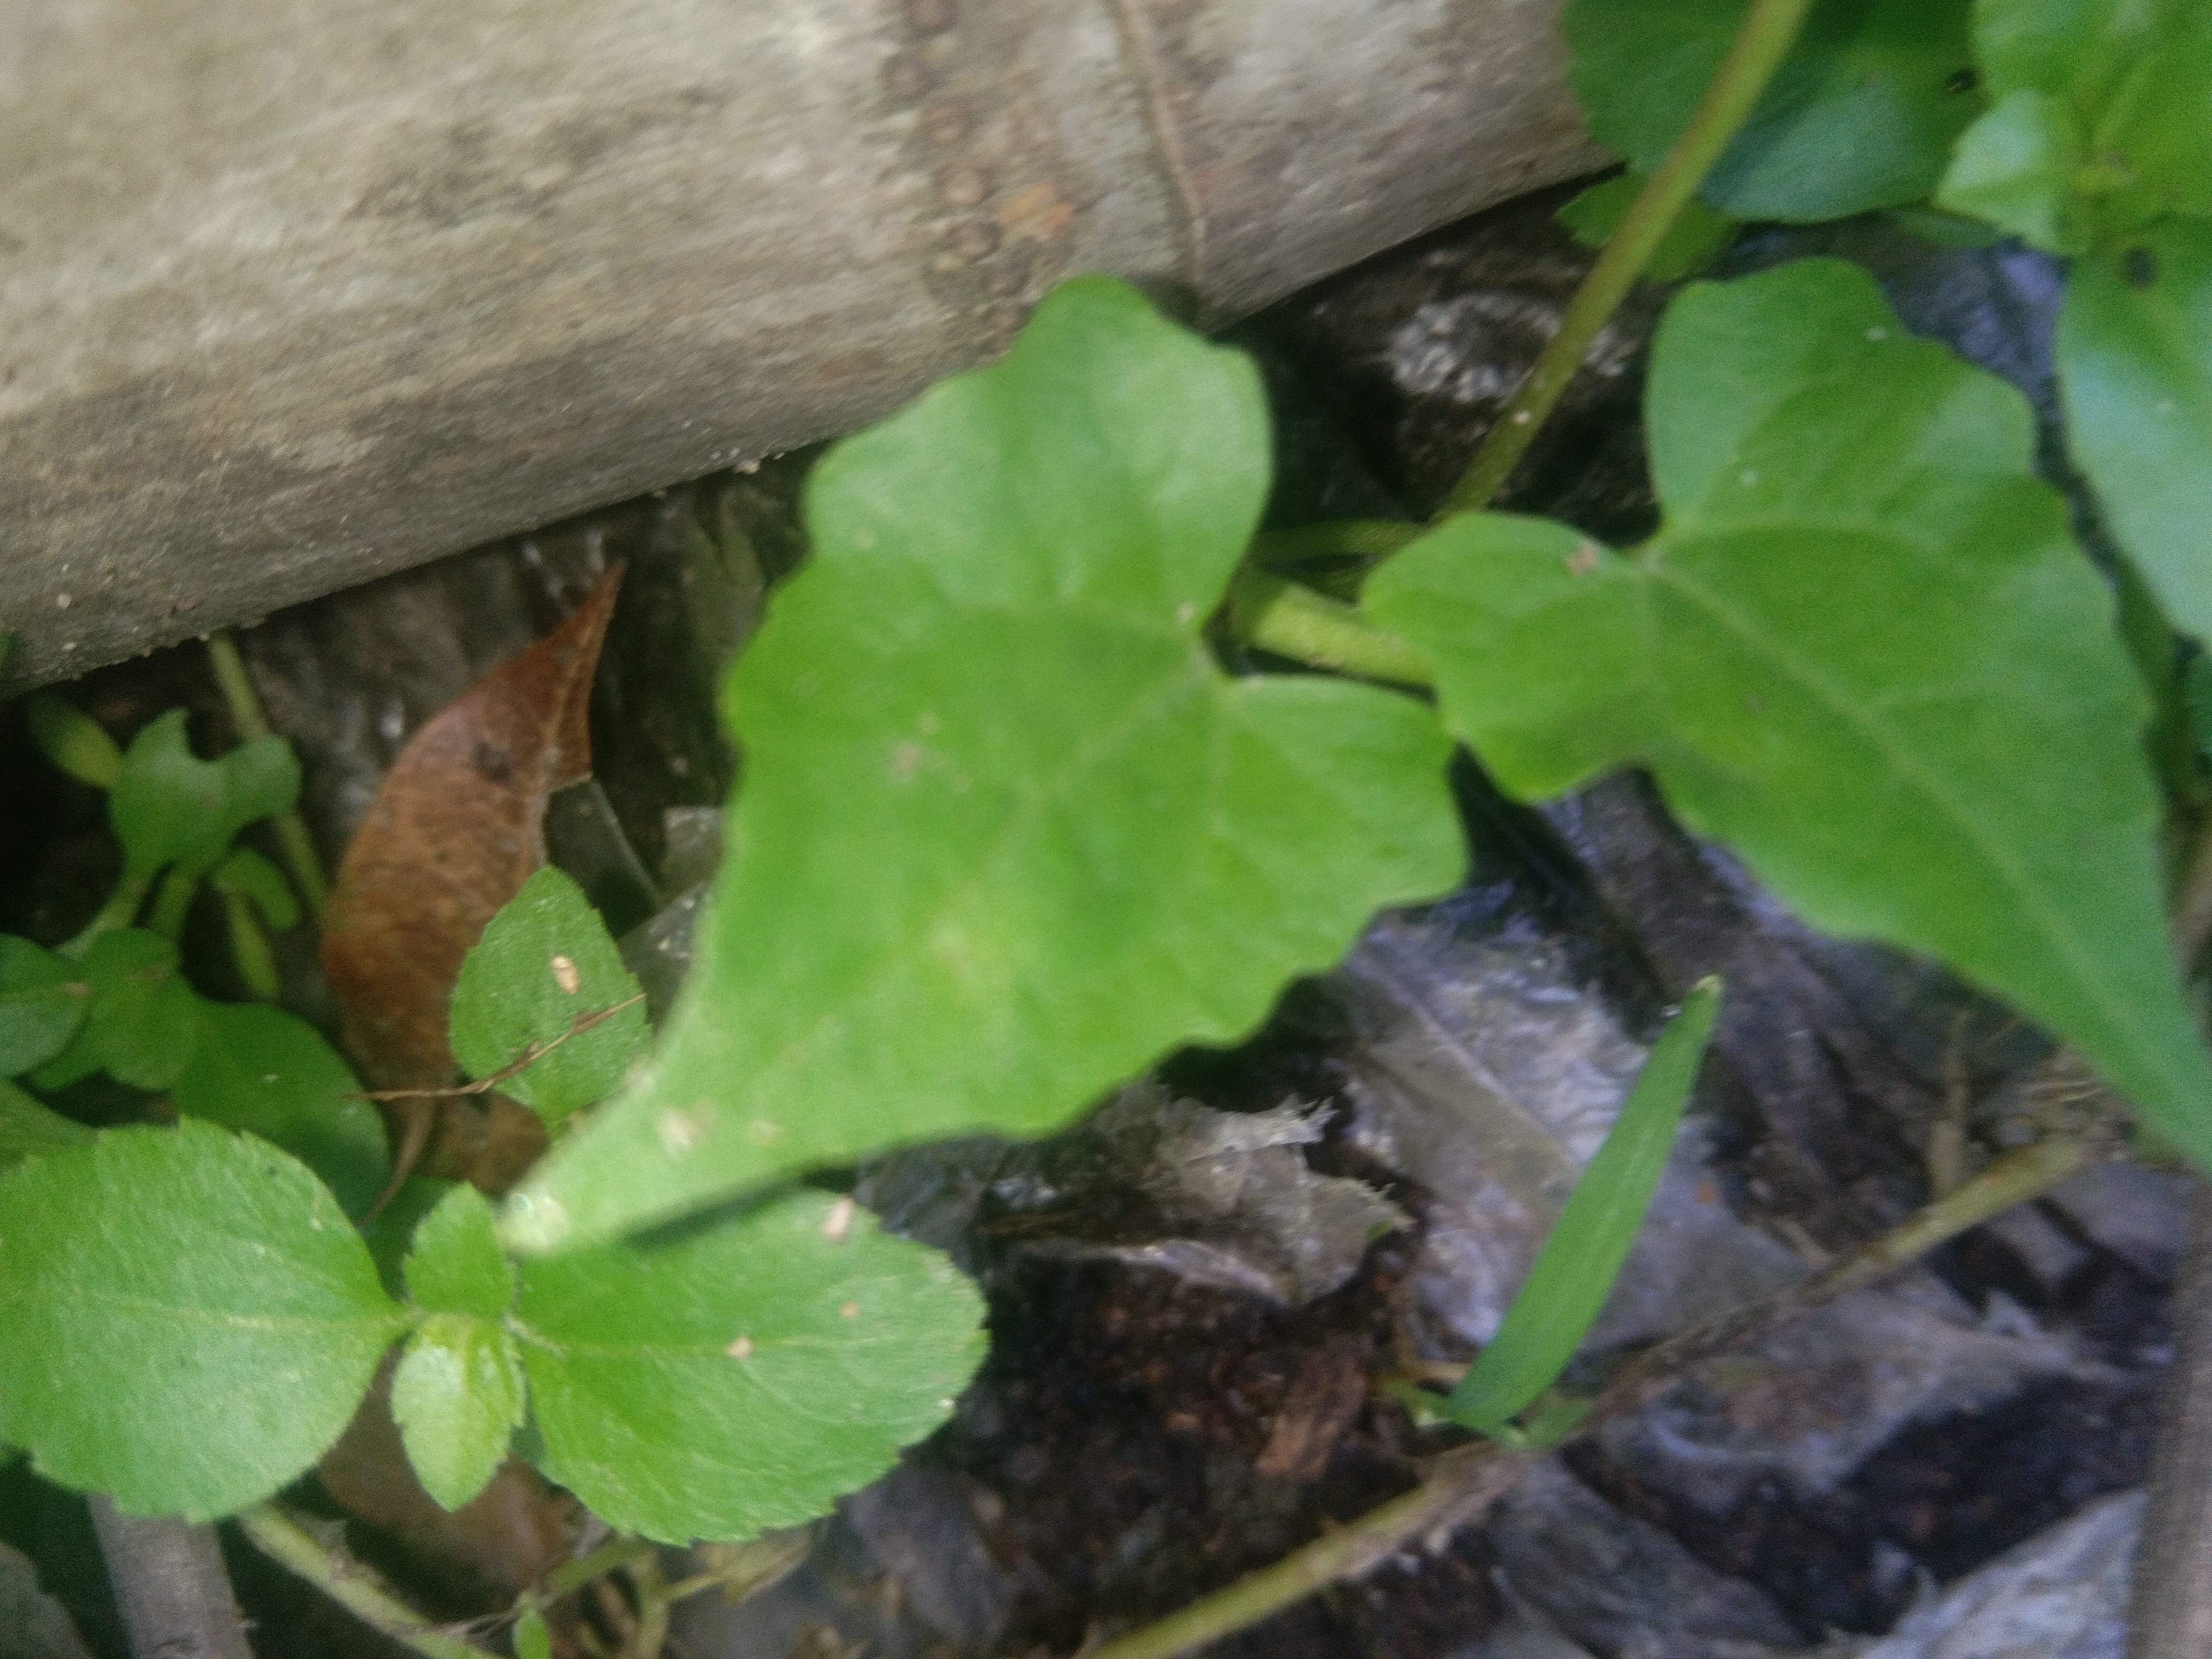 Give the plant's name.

bitter vine
